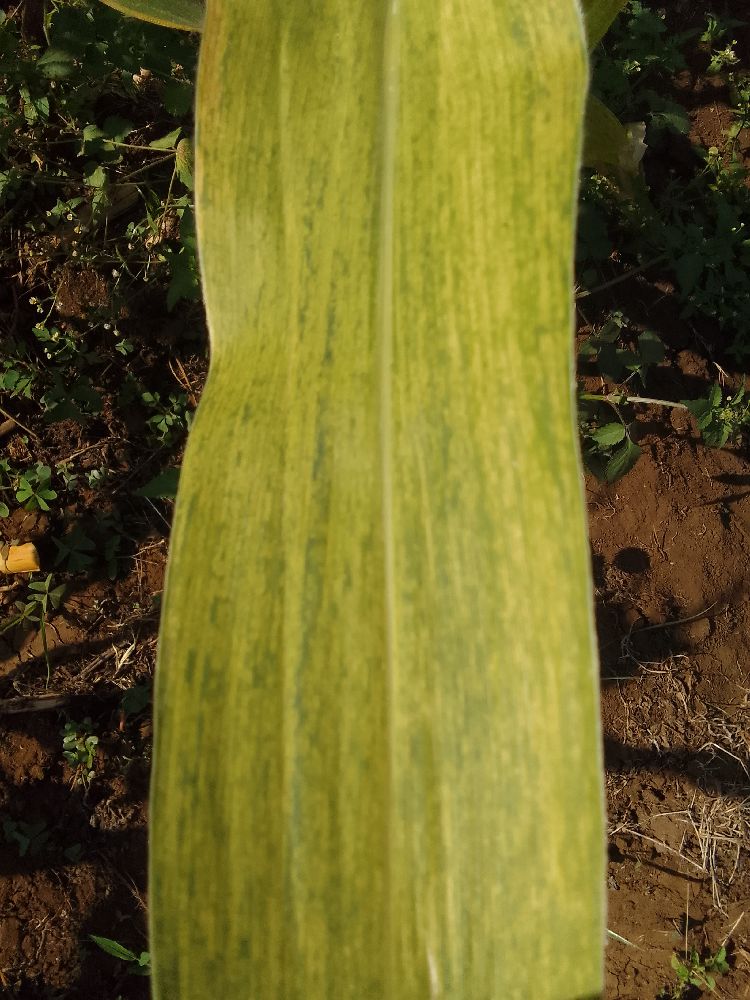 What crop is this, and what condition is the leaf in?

maize, maize lethal necrosis
